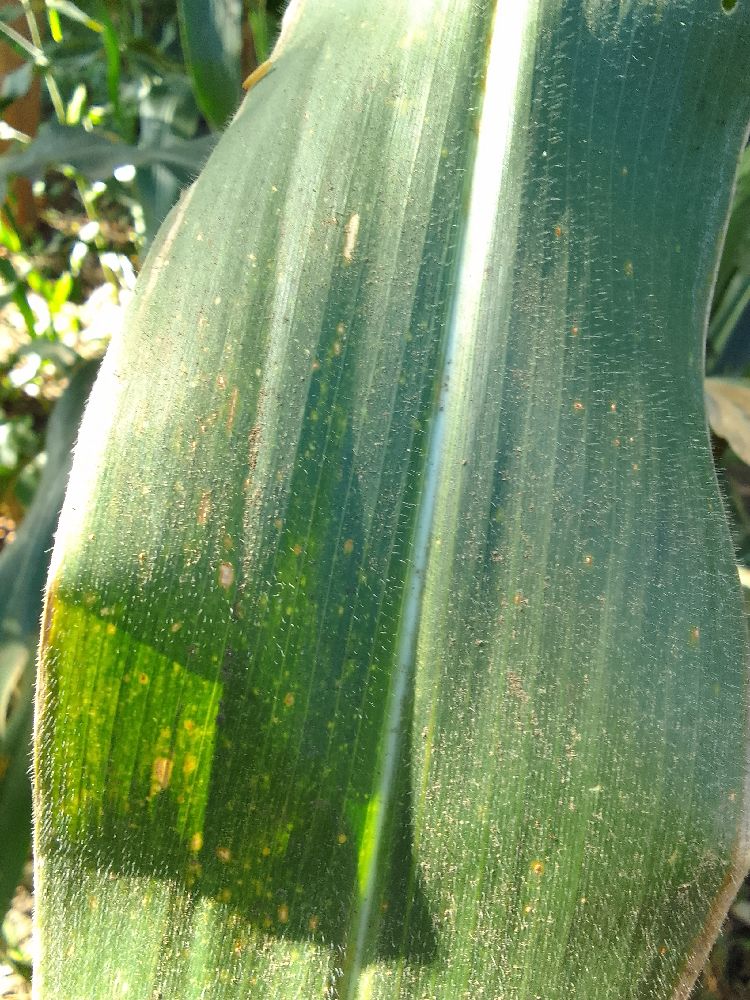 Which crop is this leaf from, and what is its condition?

maize, healthy
